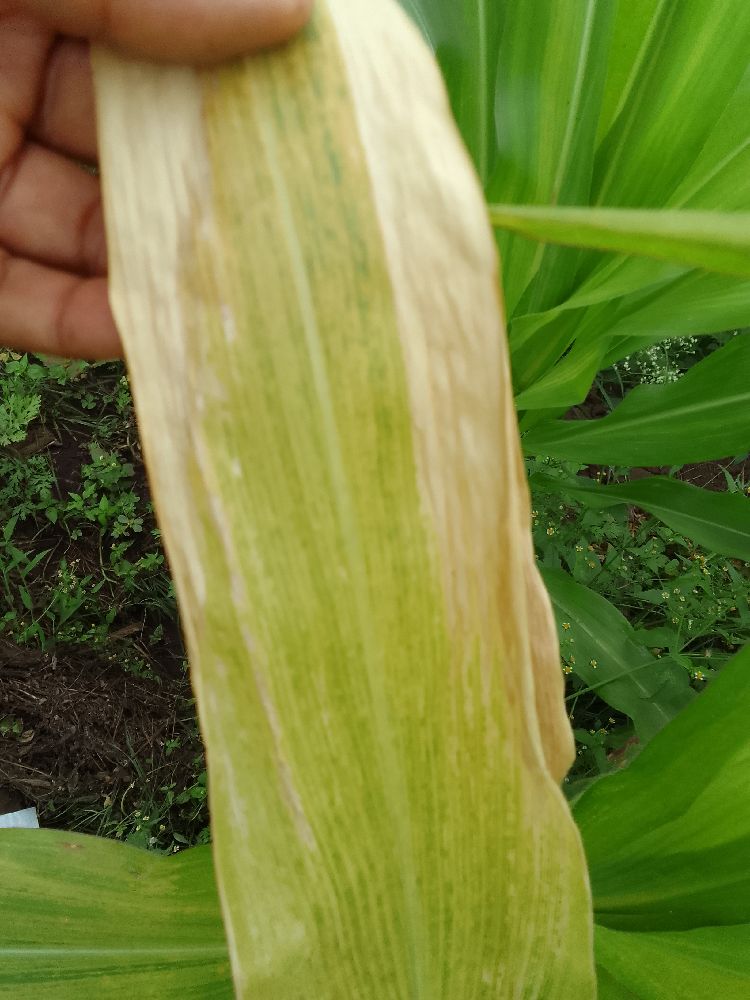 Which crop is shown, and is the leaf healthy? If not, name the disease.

maize, maize lethal necrosis
